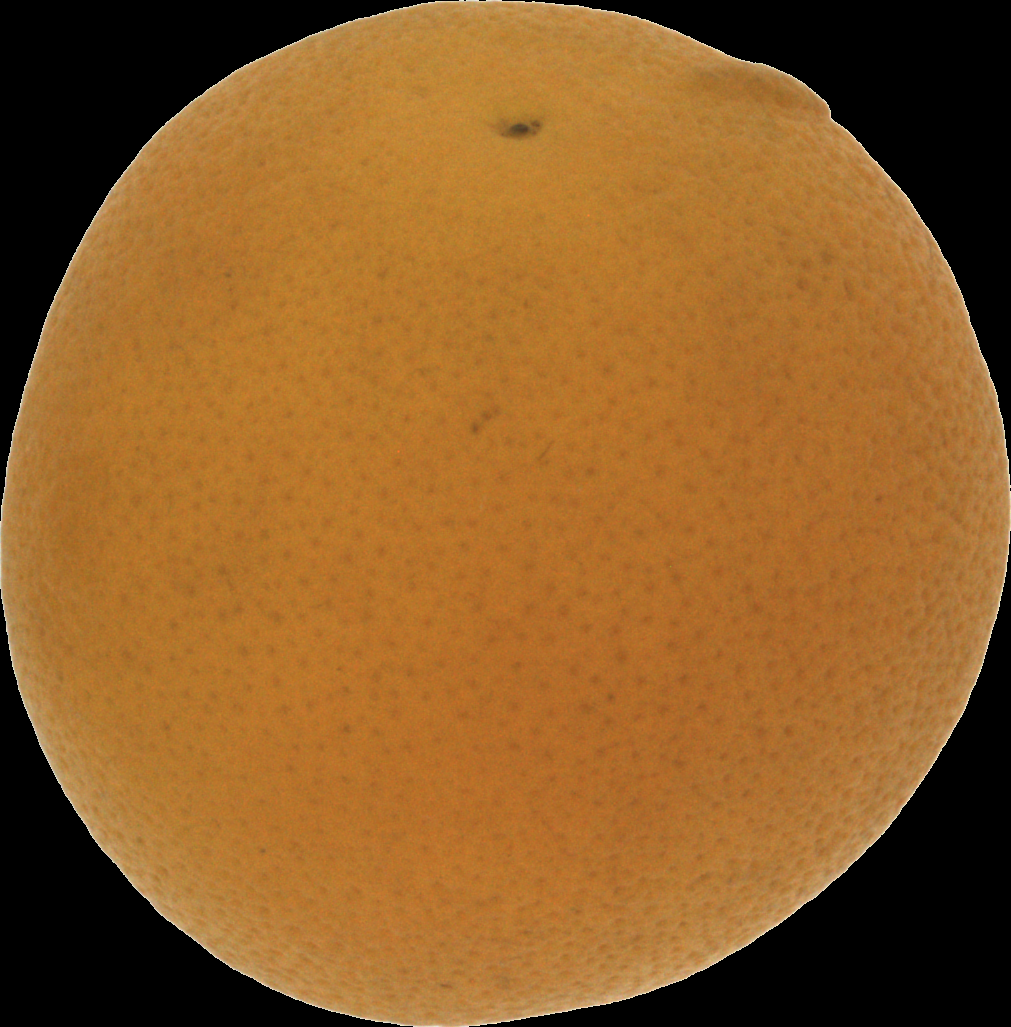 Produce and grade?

orange, bad
